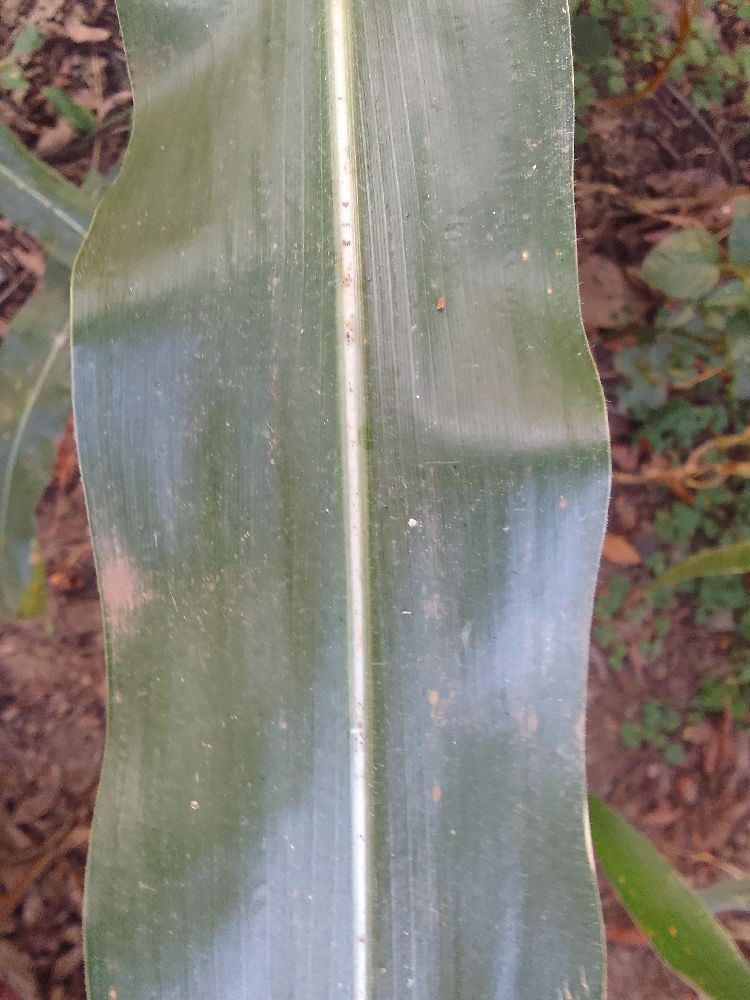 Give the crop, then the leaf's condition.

maize, healthy
